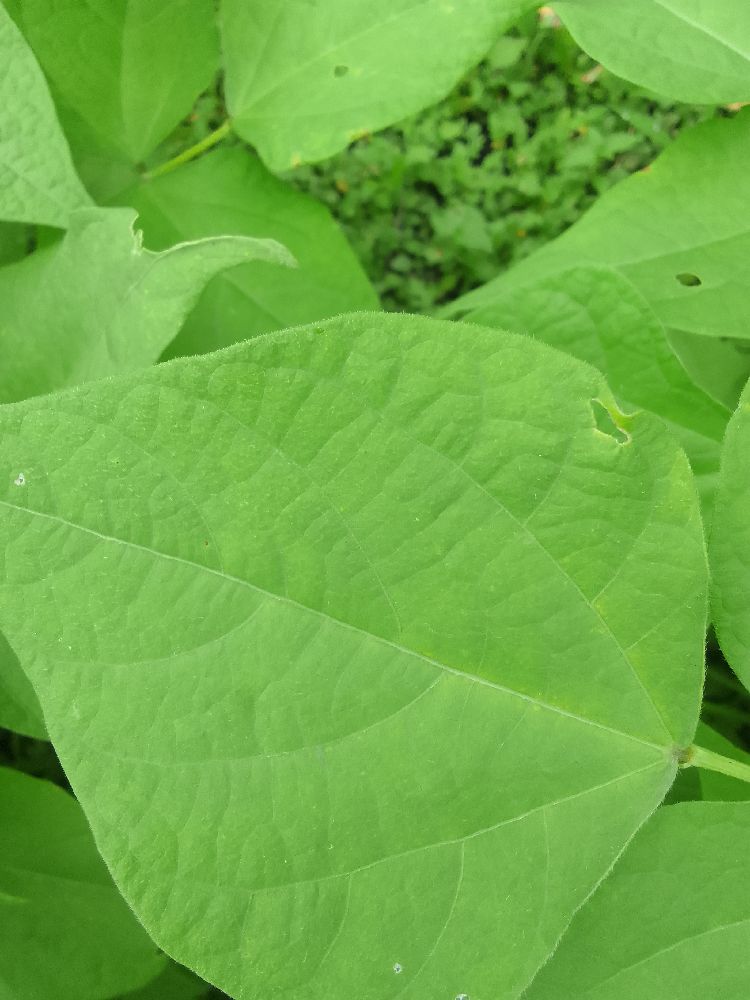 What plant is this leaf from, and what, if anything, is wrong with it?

common bean, healthy
